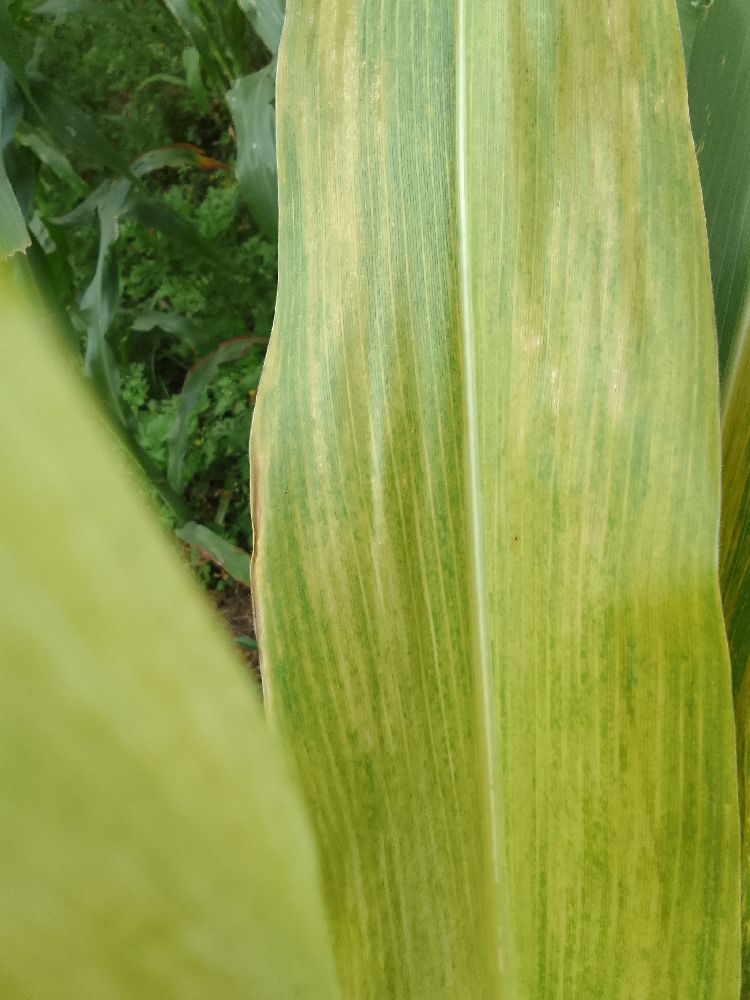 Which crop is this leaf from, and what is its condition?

maize, maize lethal necrosis
